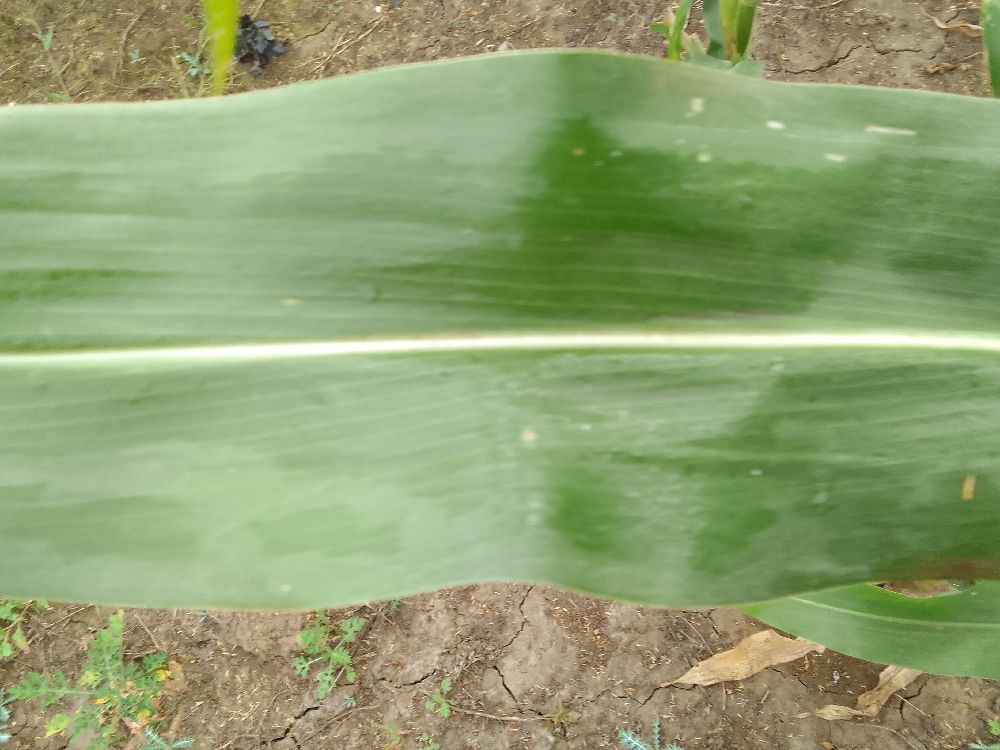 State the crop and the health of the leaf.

maize, healthy
